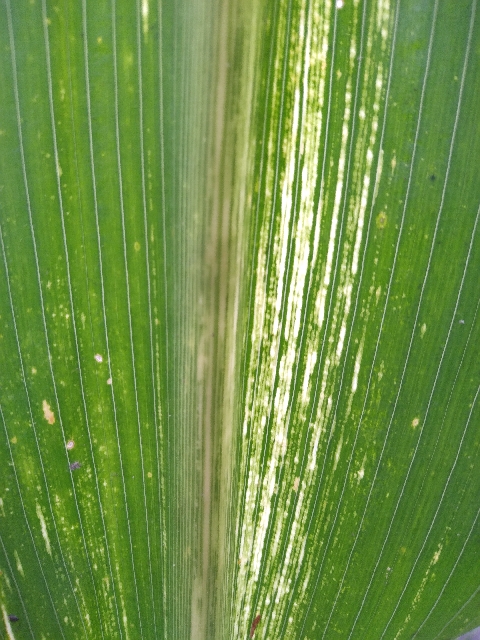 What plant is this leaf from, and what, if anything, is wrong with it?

maize, maize streak virus
